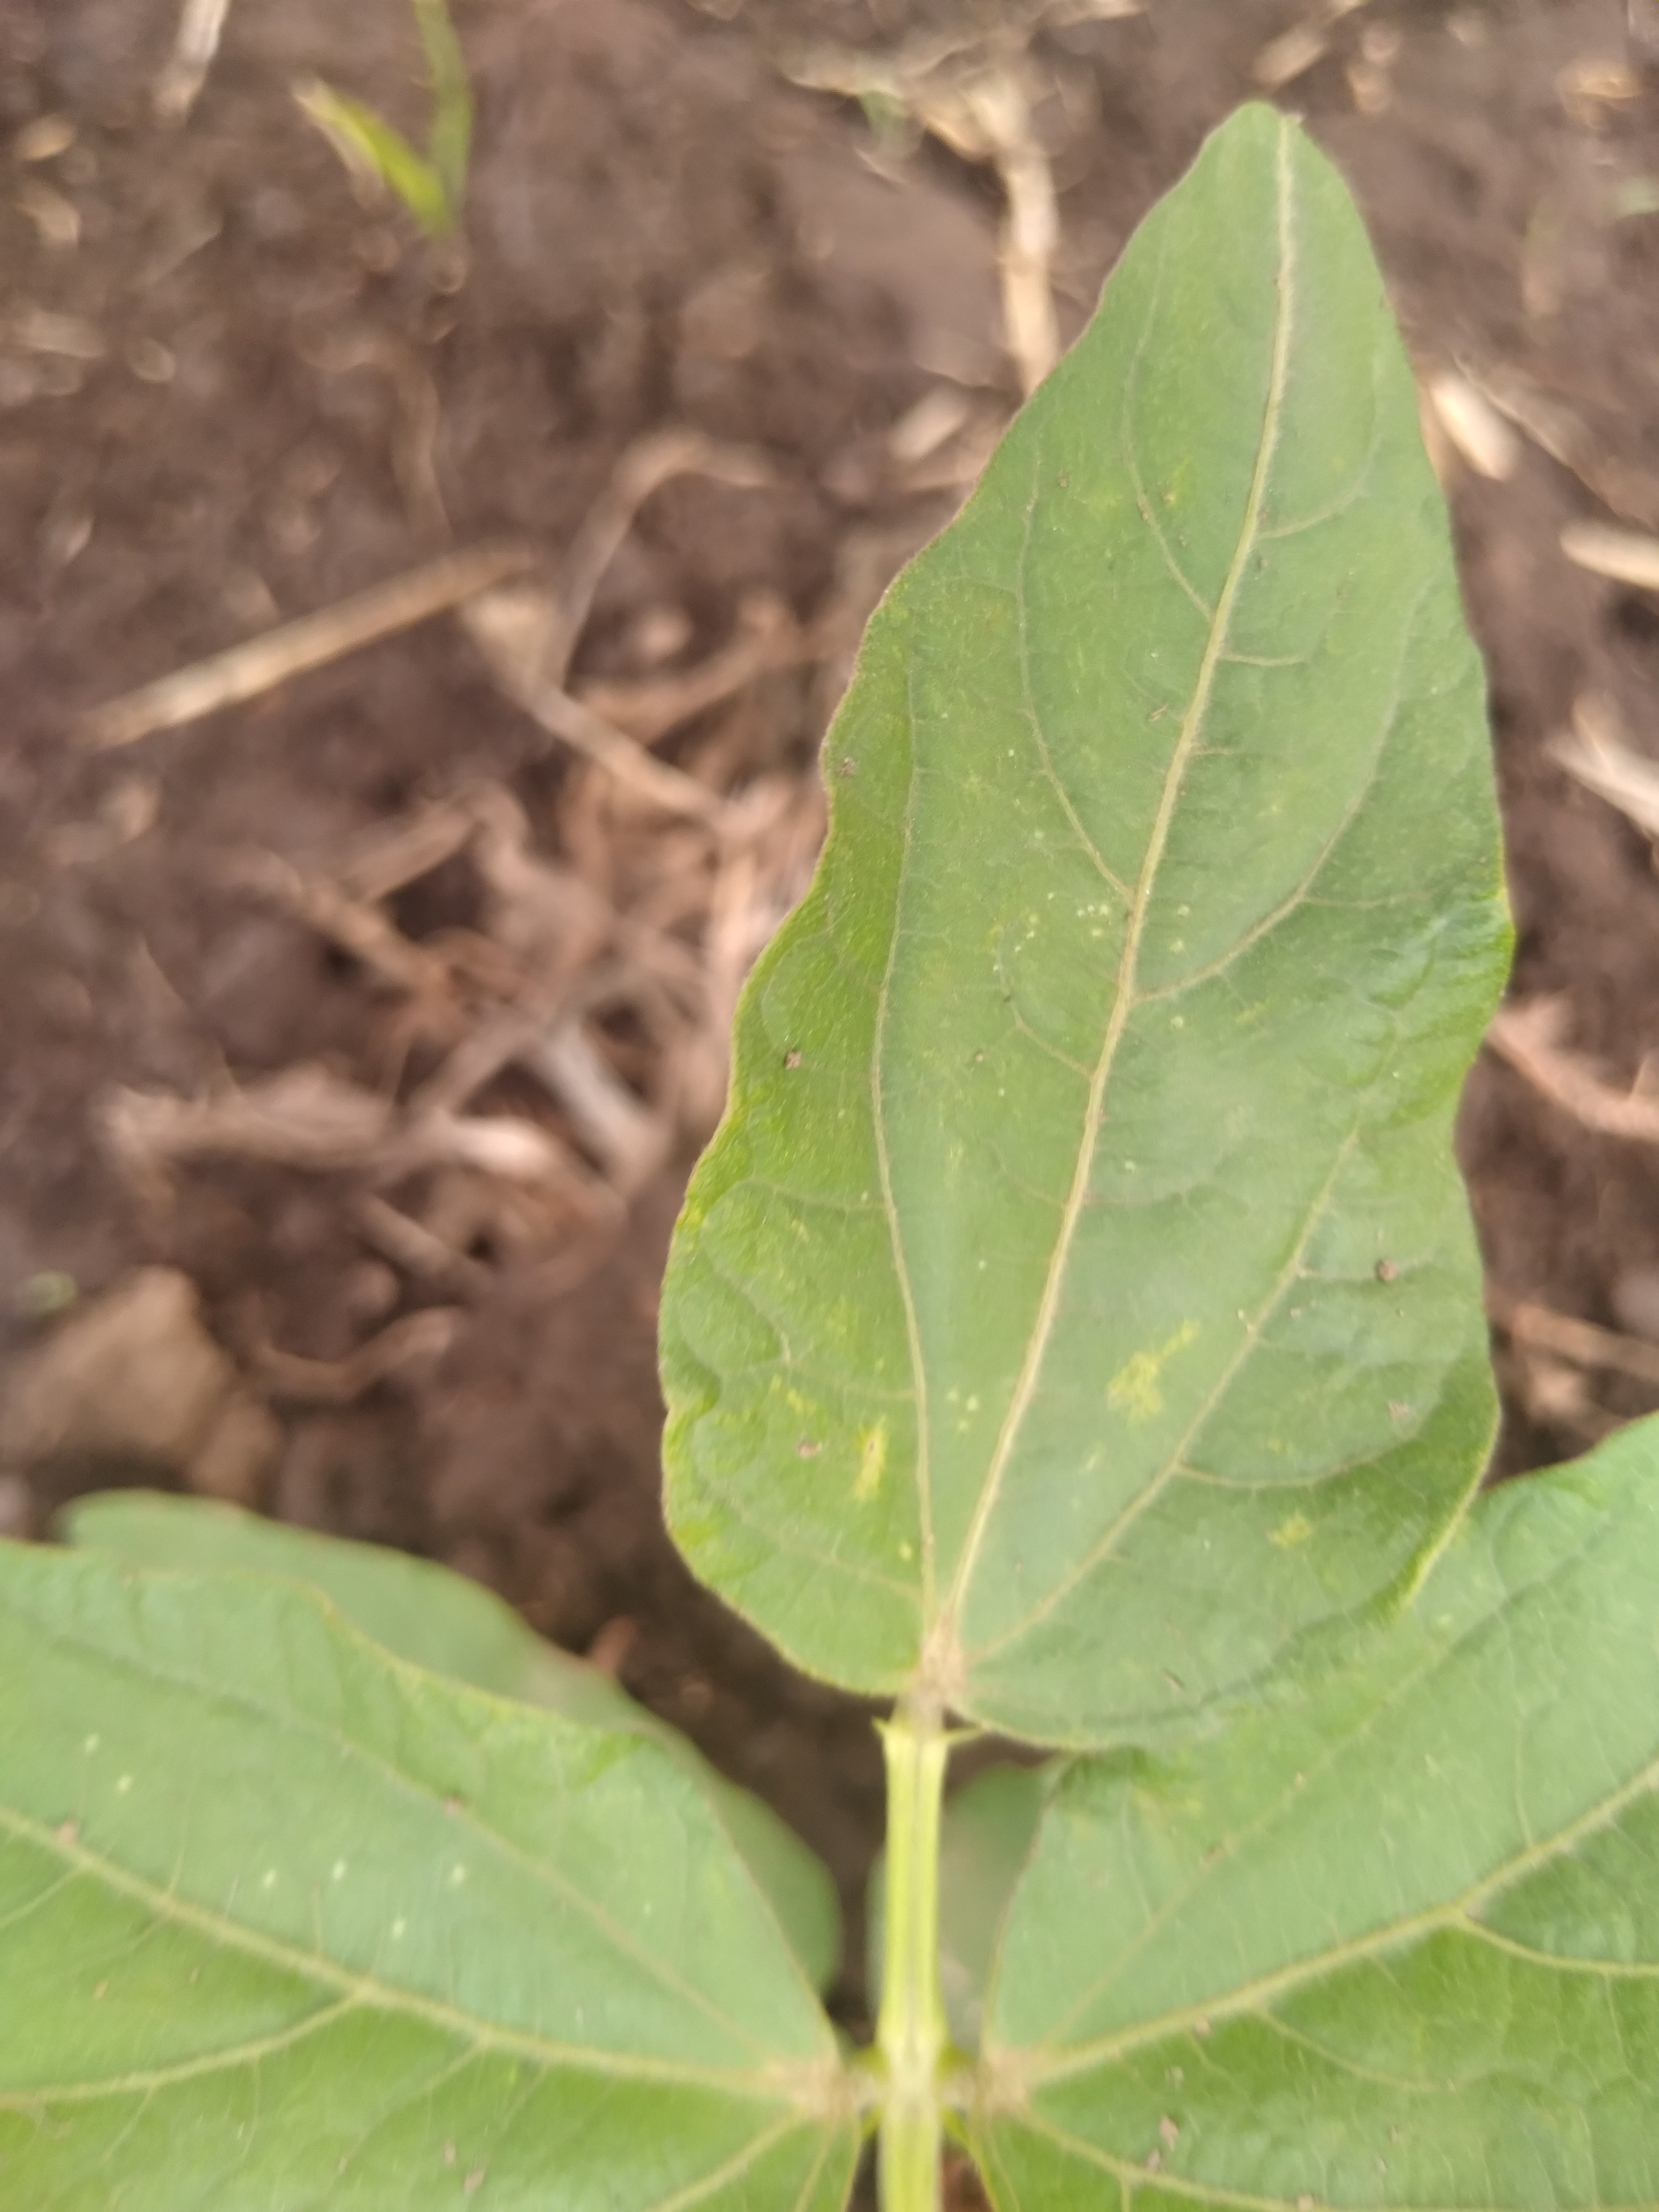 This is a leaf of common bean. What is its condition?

healthy
